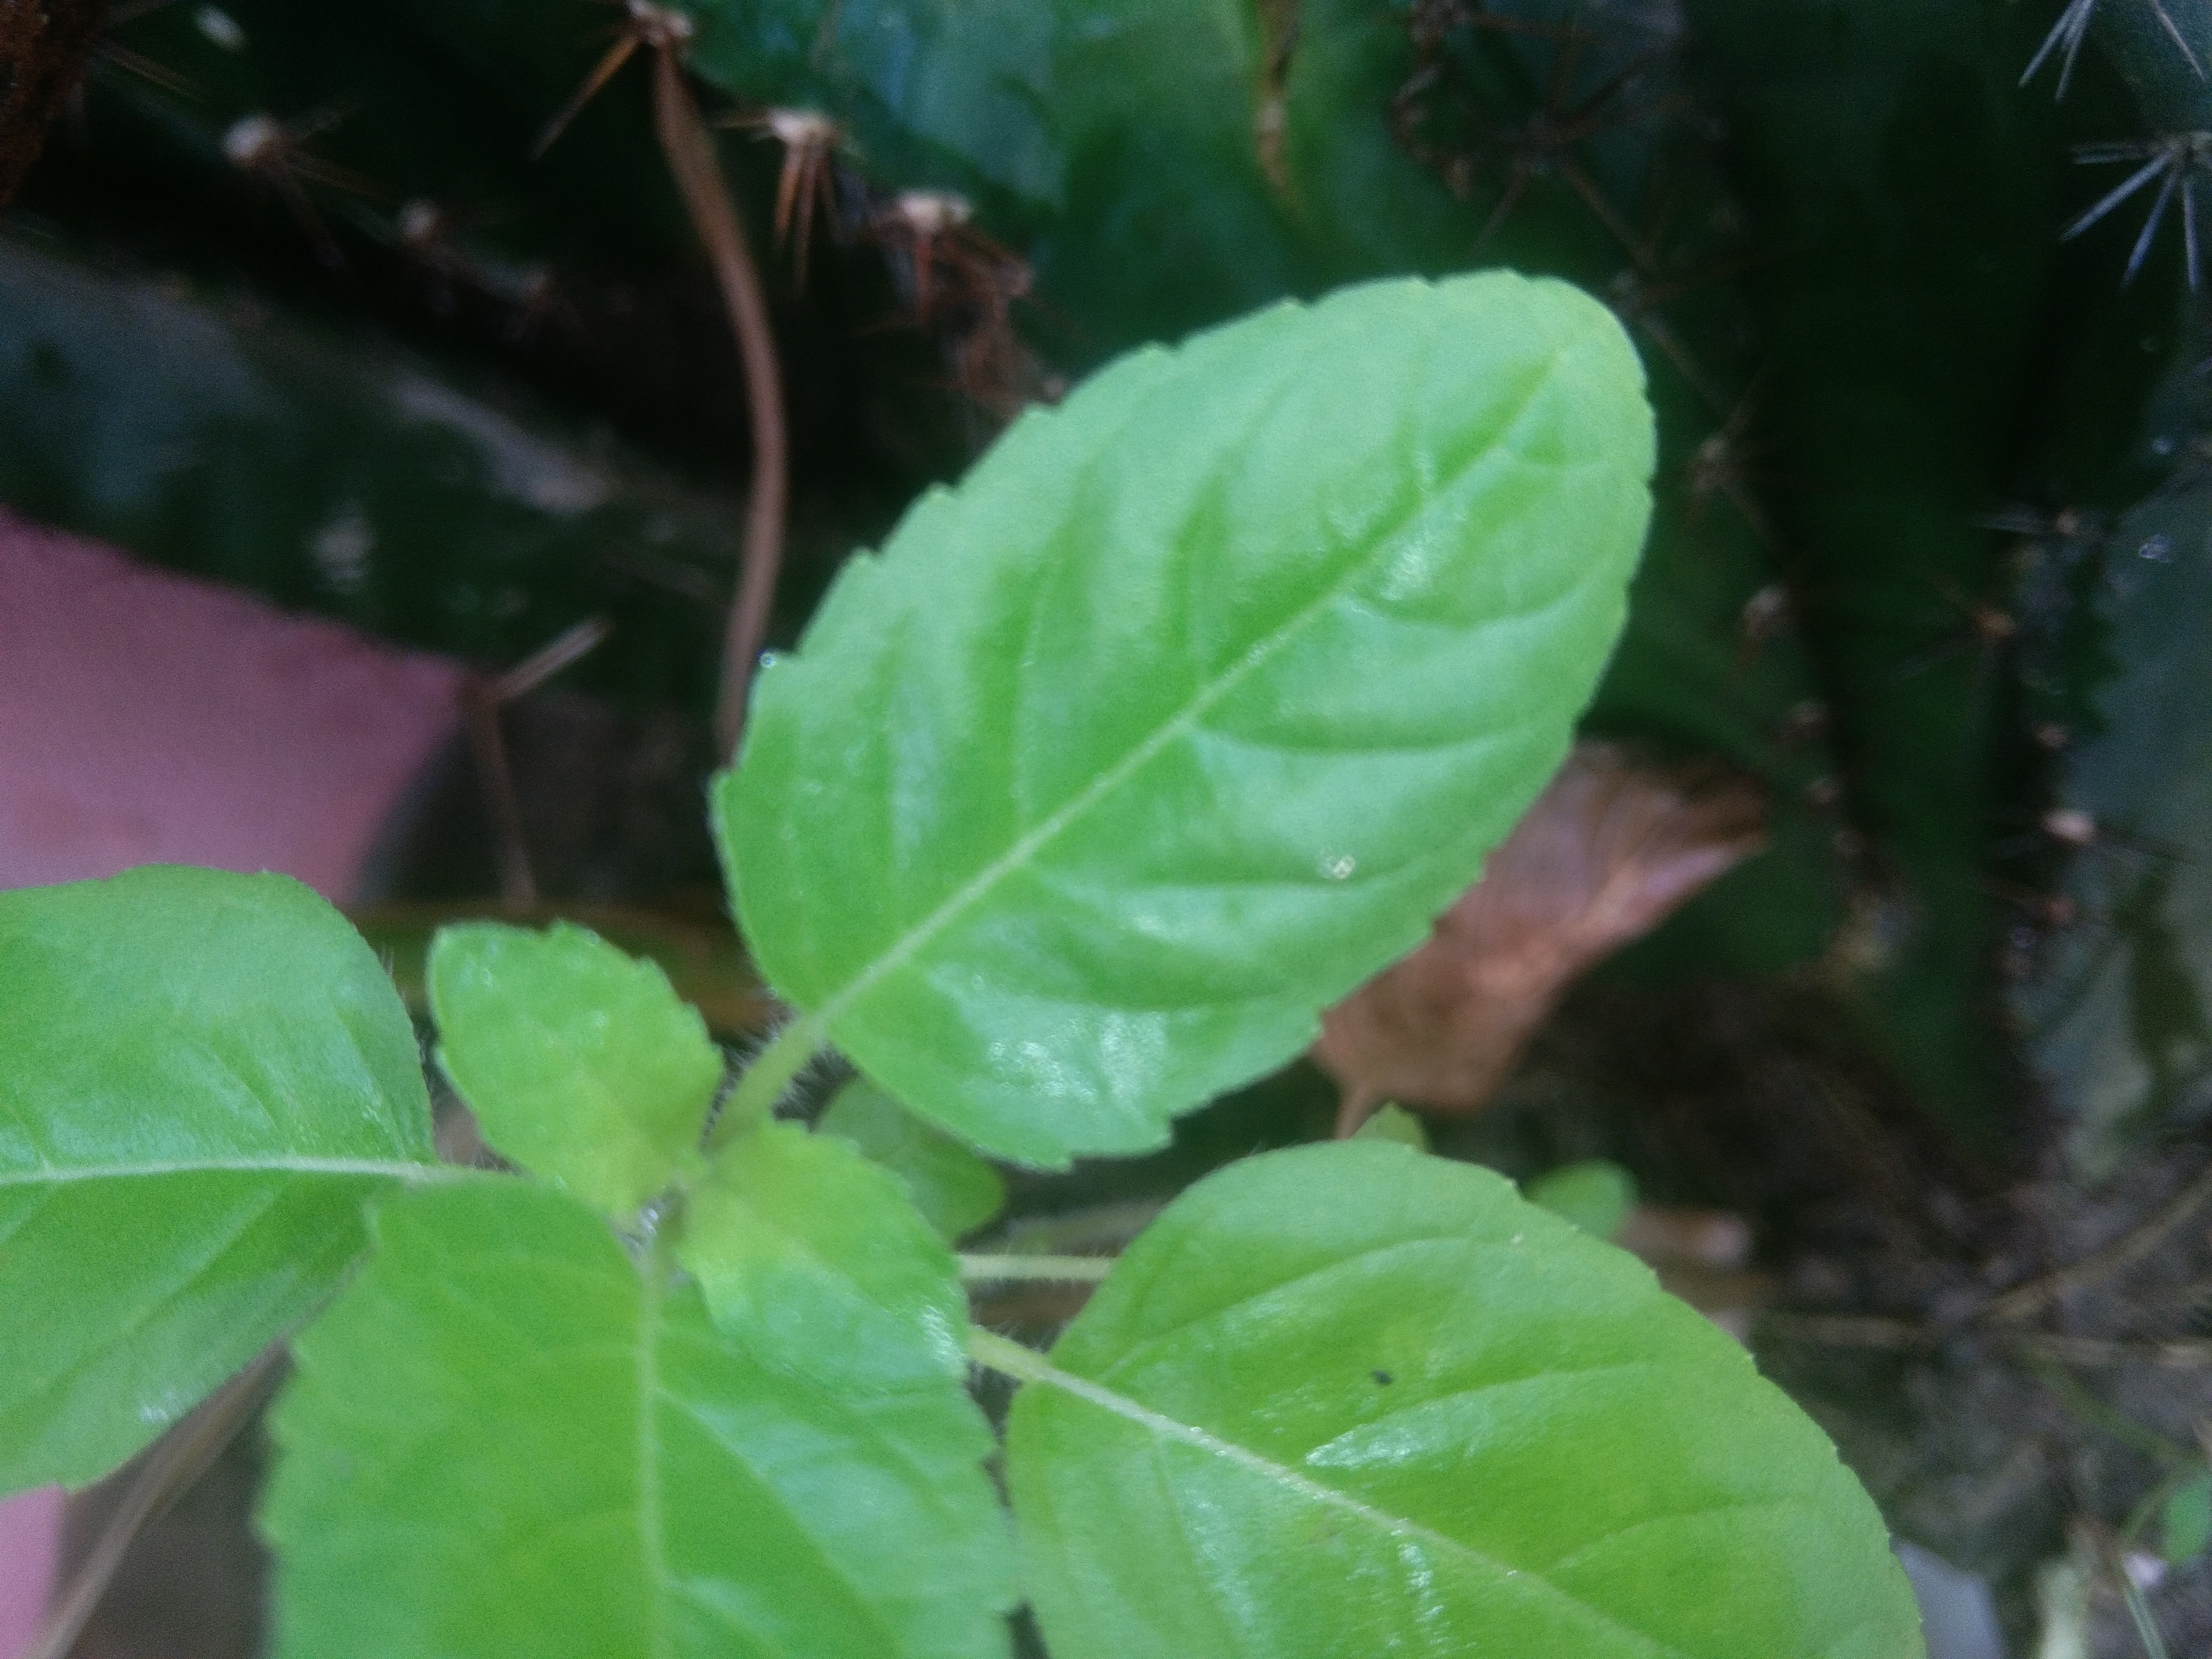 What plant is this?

tulshi
